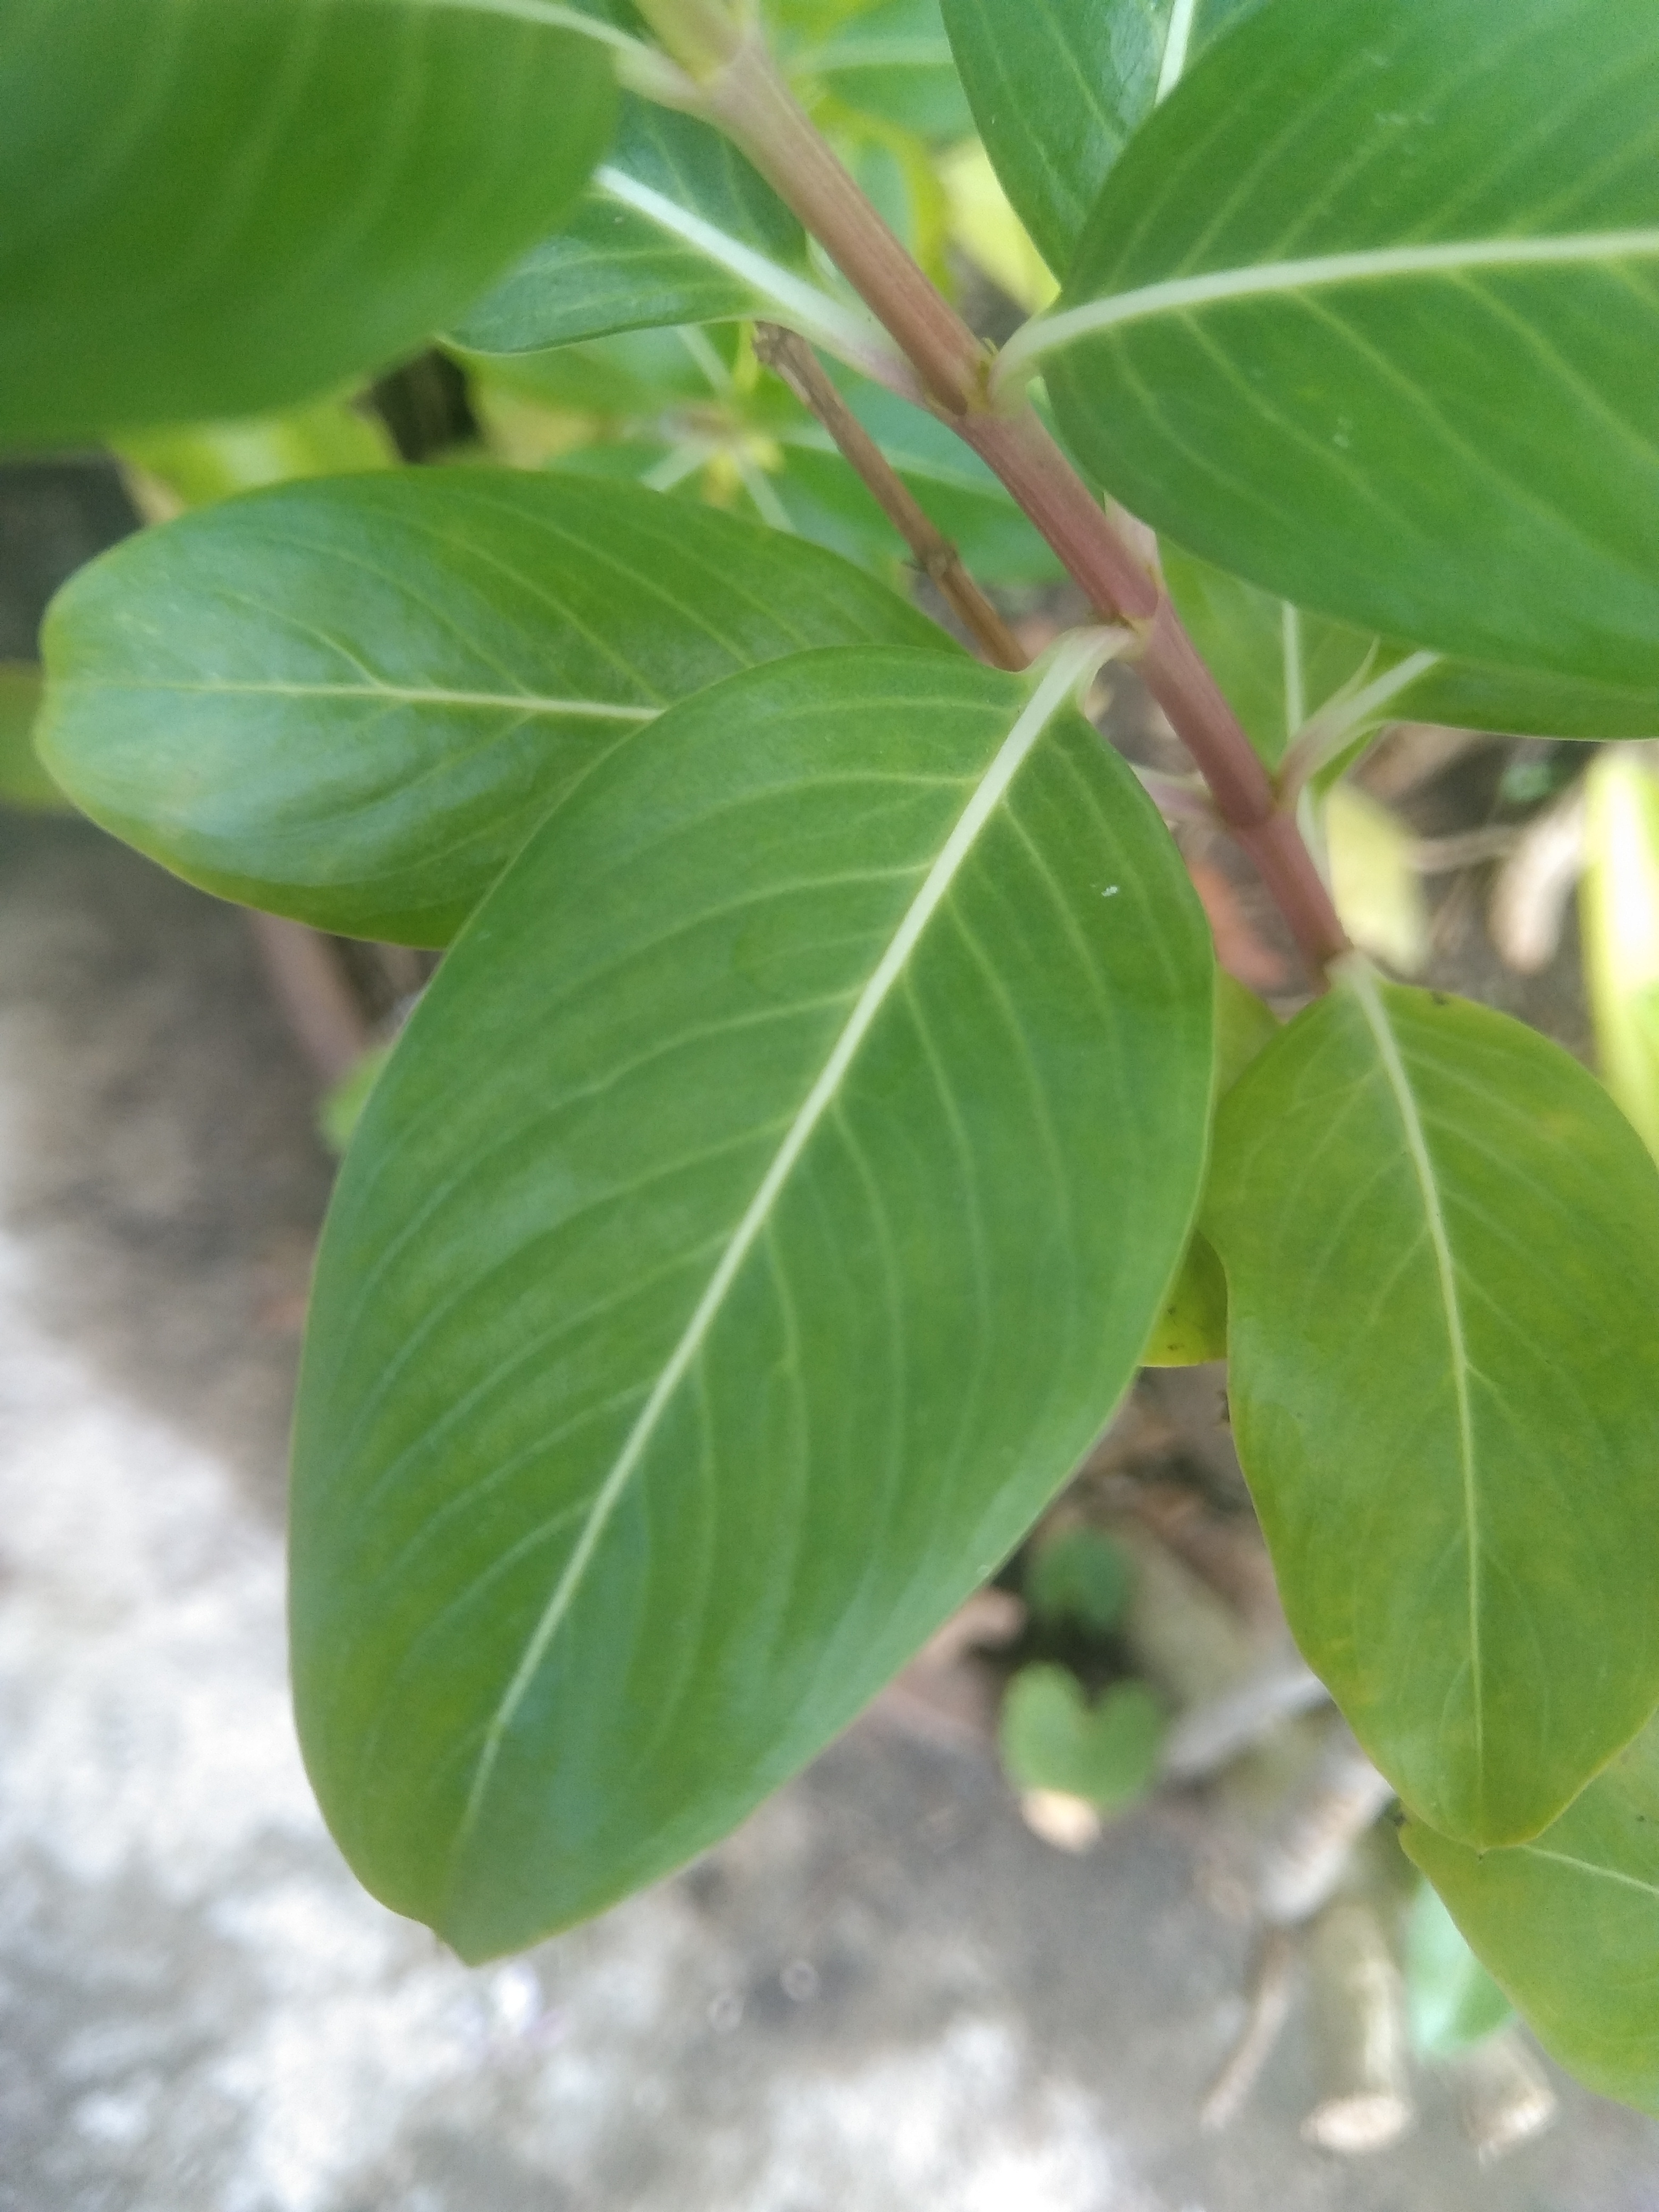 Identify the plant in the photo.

rose periwinkle
